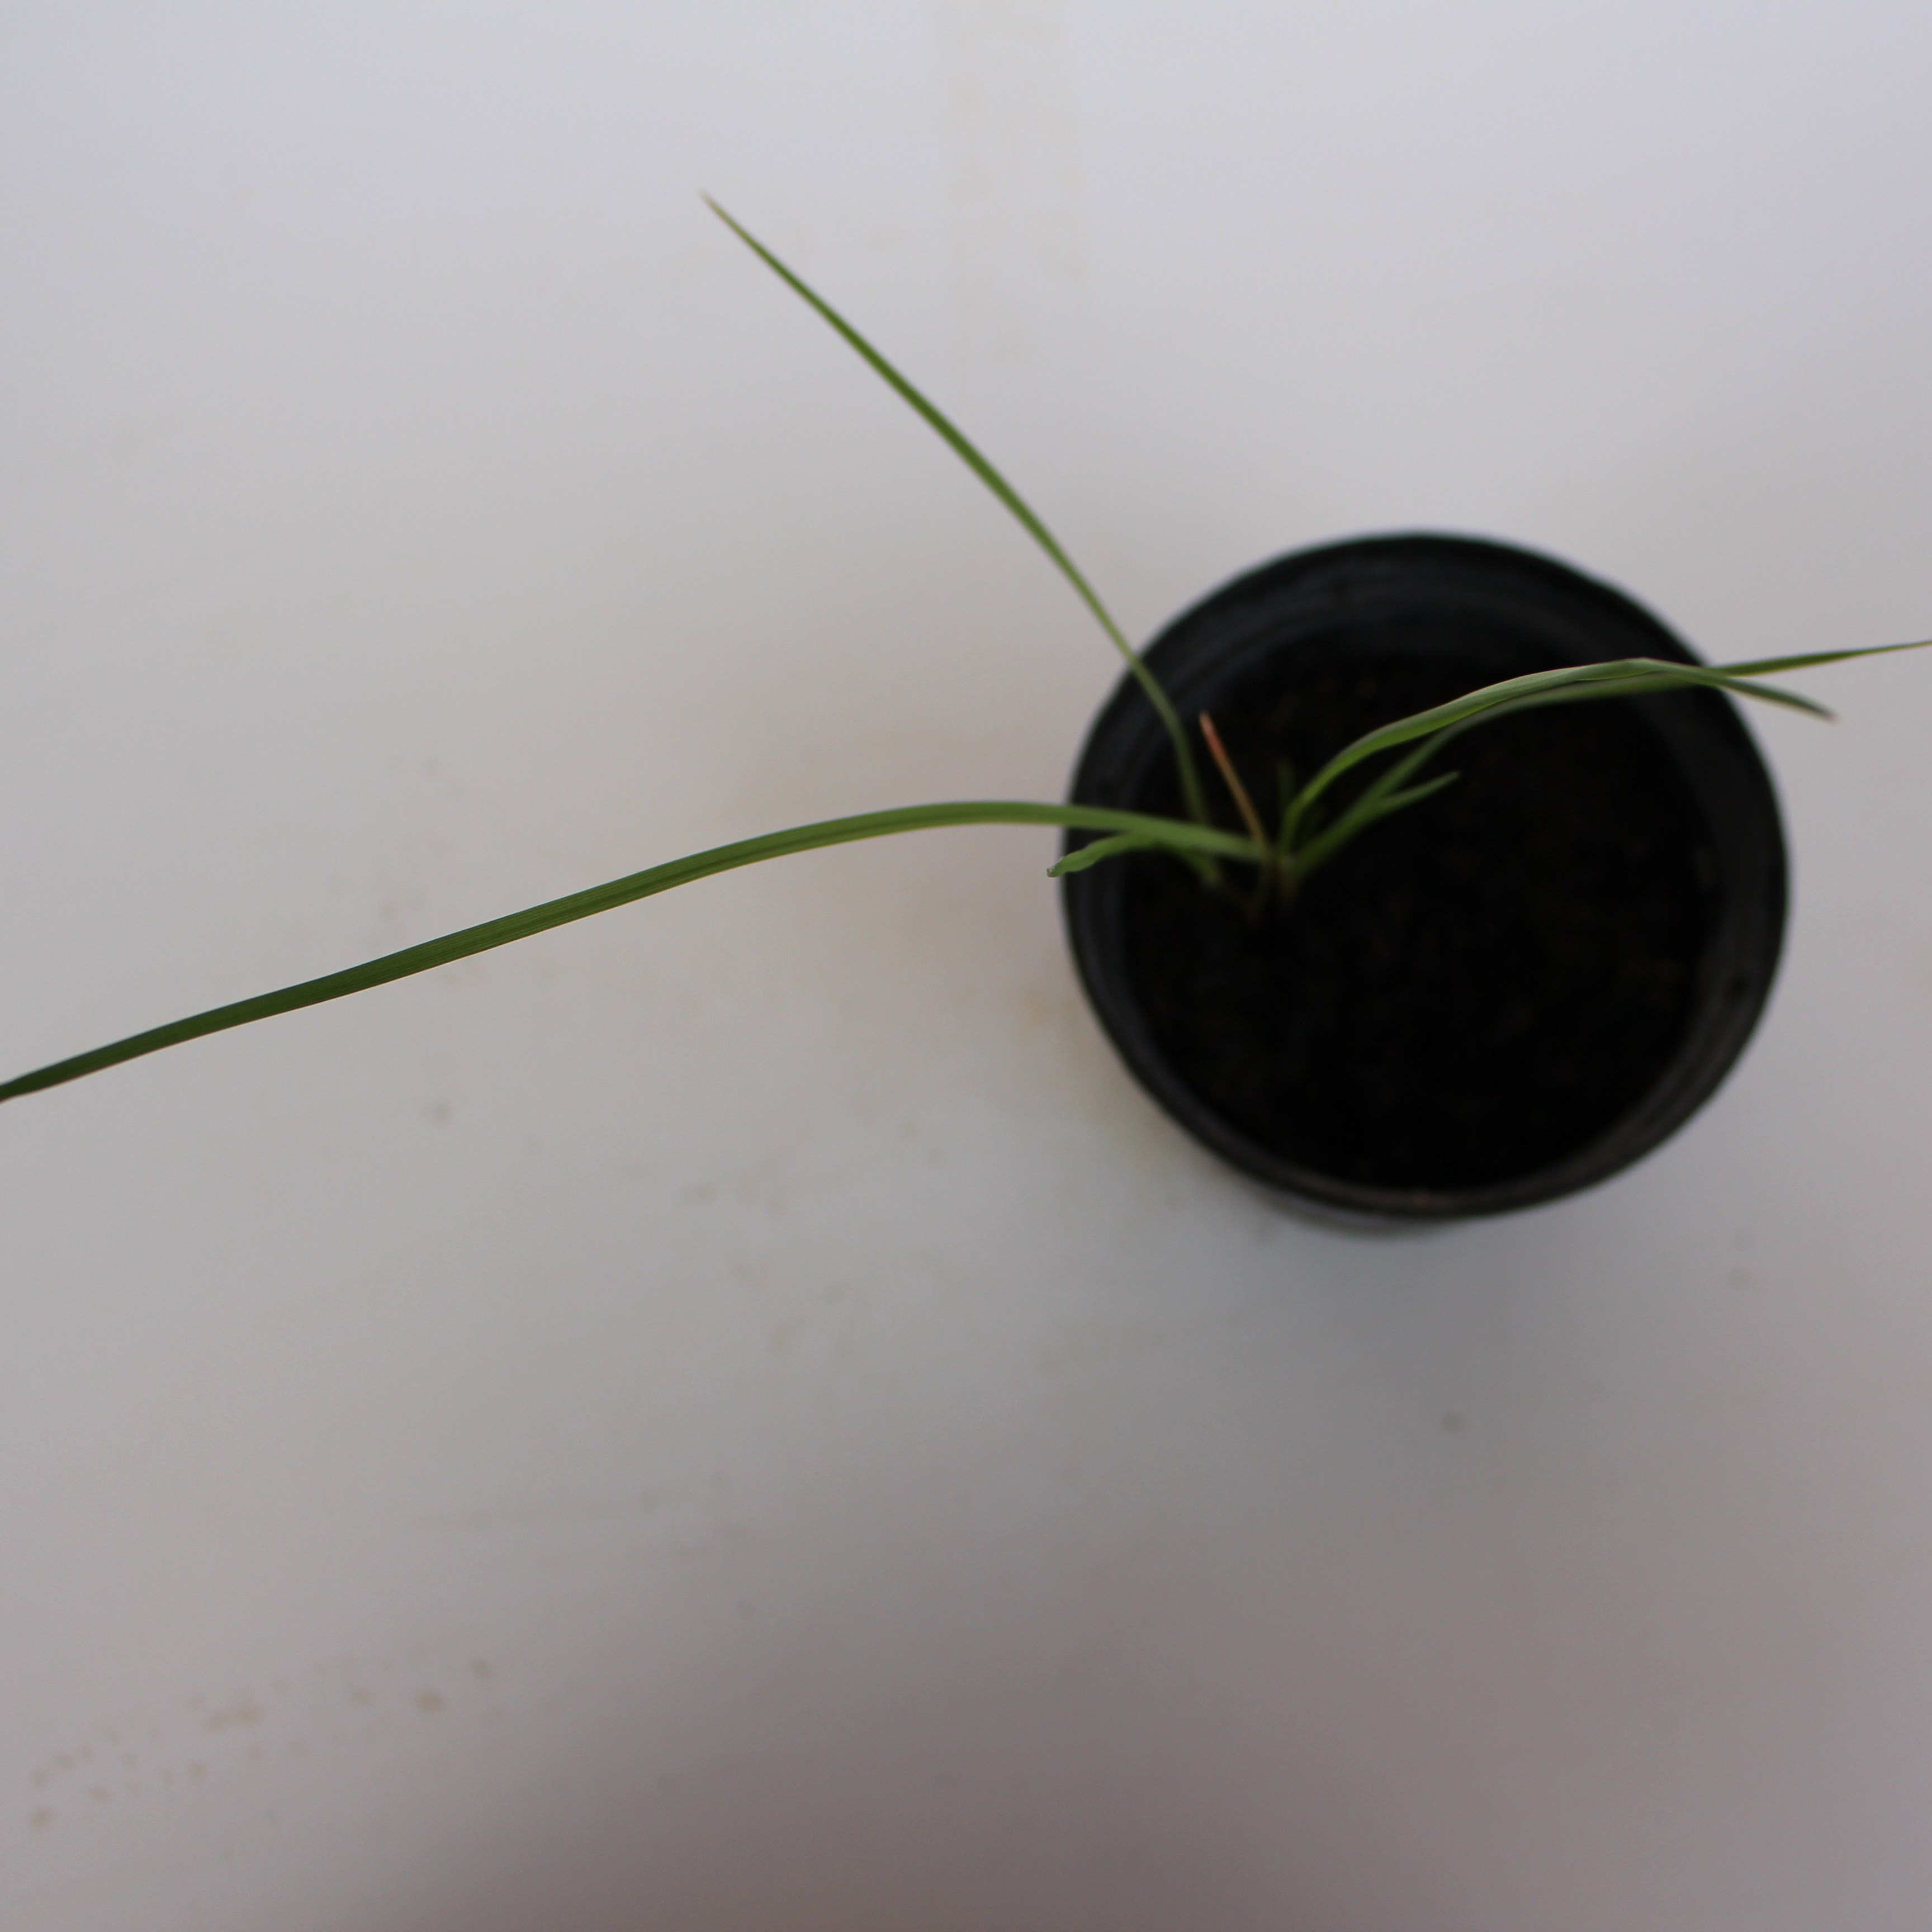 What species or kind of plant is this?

Lolium multiflorum
